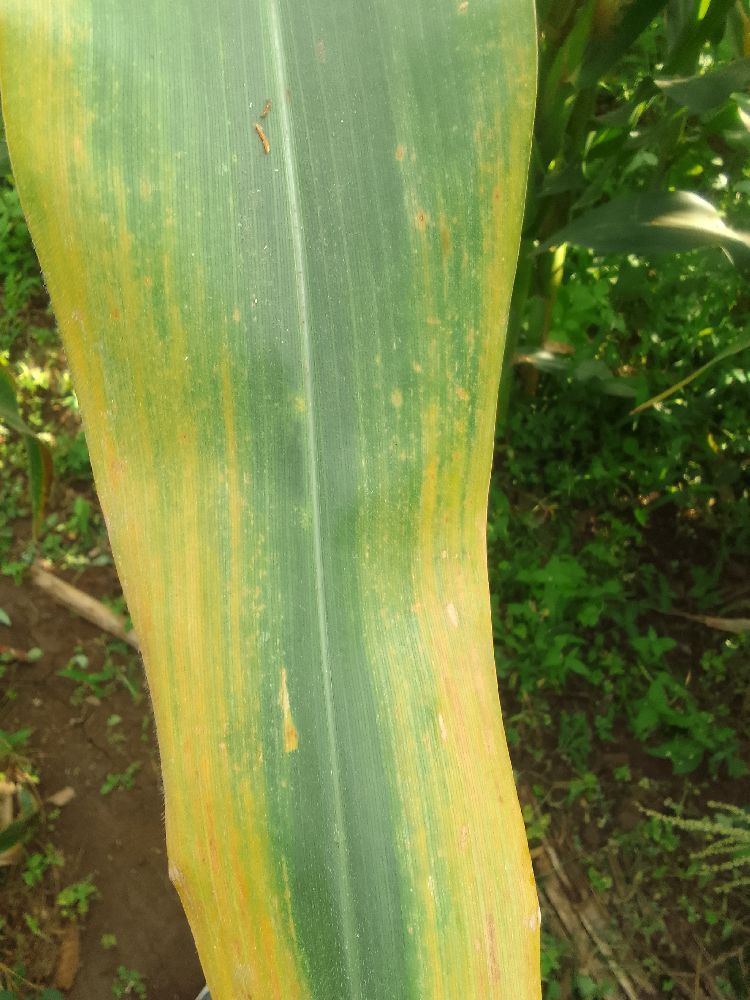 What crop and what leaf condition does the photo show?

maize, maize lethal necrosis
